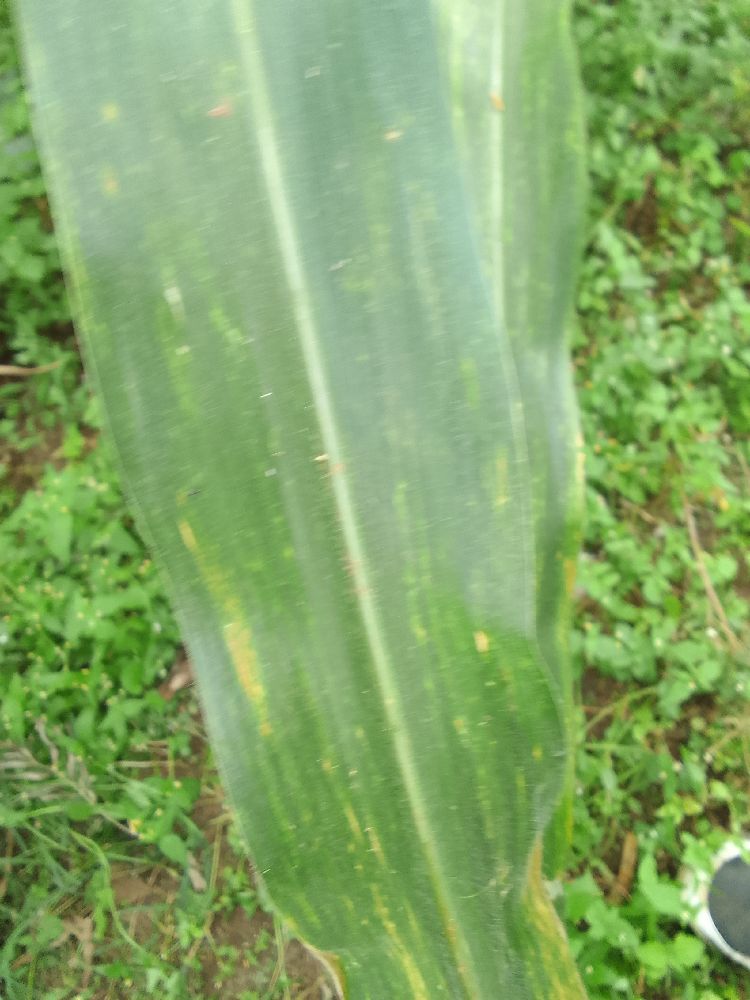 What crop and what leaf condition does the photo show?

maize, maize lethal necrosis
